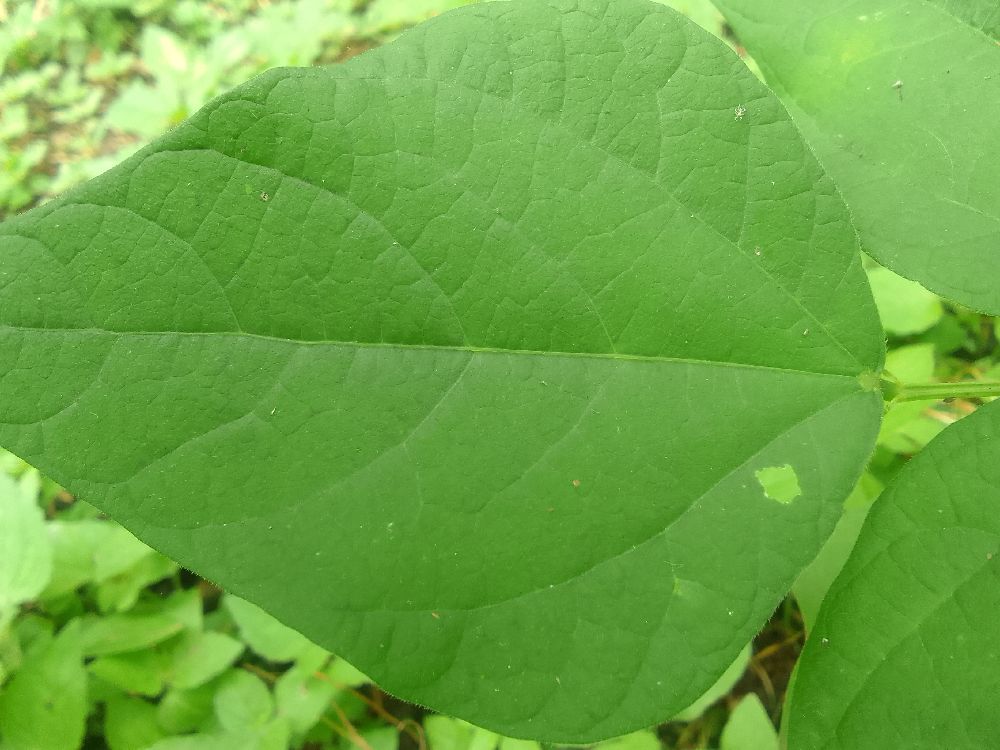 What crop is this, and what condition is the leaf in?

common bean, healthy
